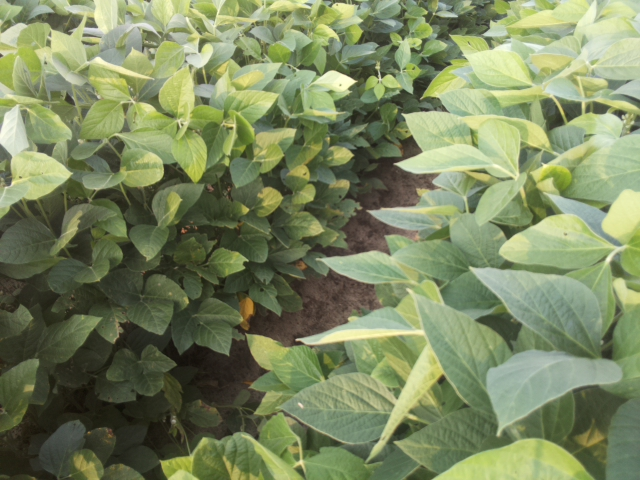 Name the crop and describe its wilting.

soybean, leaves with no wilting
